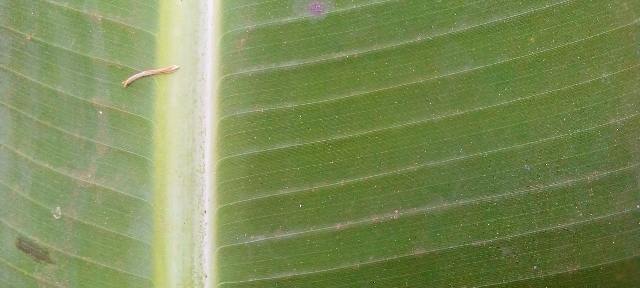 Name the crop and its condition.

banana, healthy
